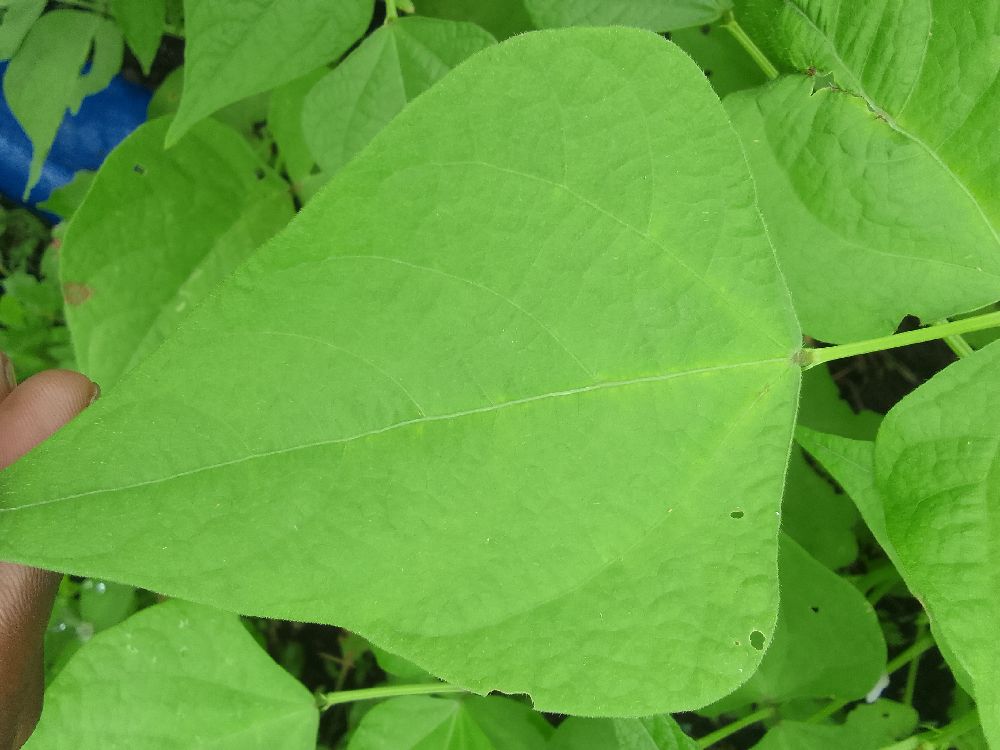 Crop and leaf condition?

common bean, healthy
